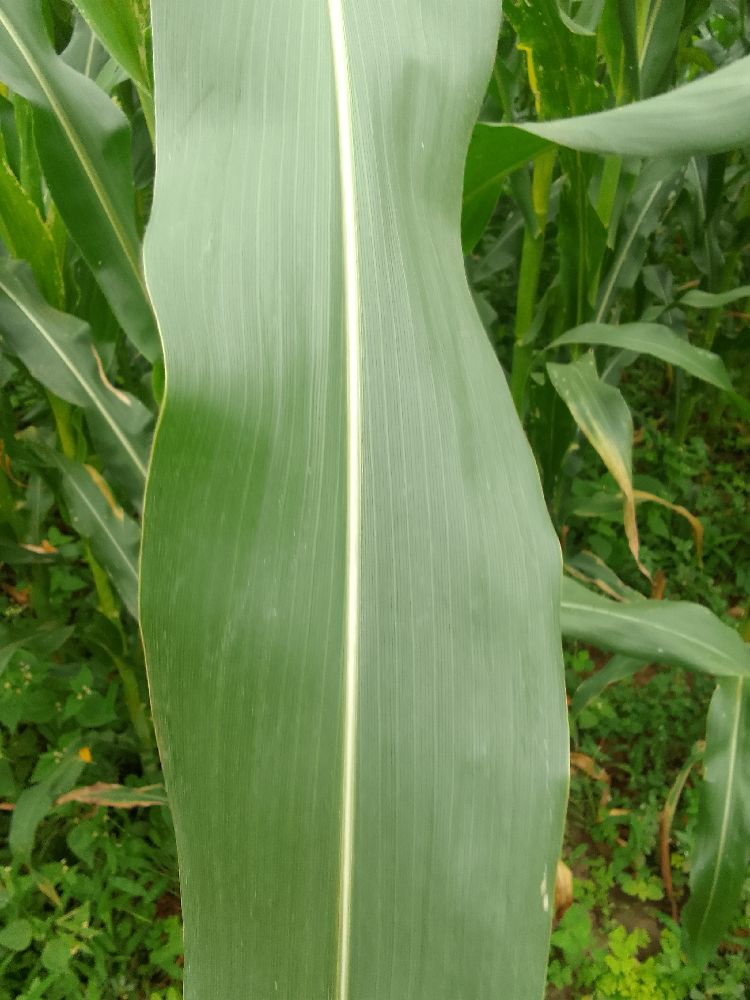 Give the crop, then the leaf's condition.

maize, healthy
